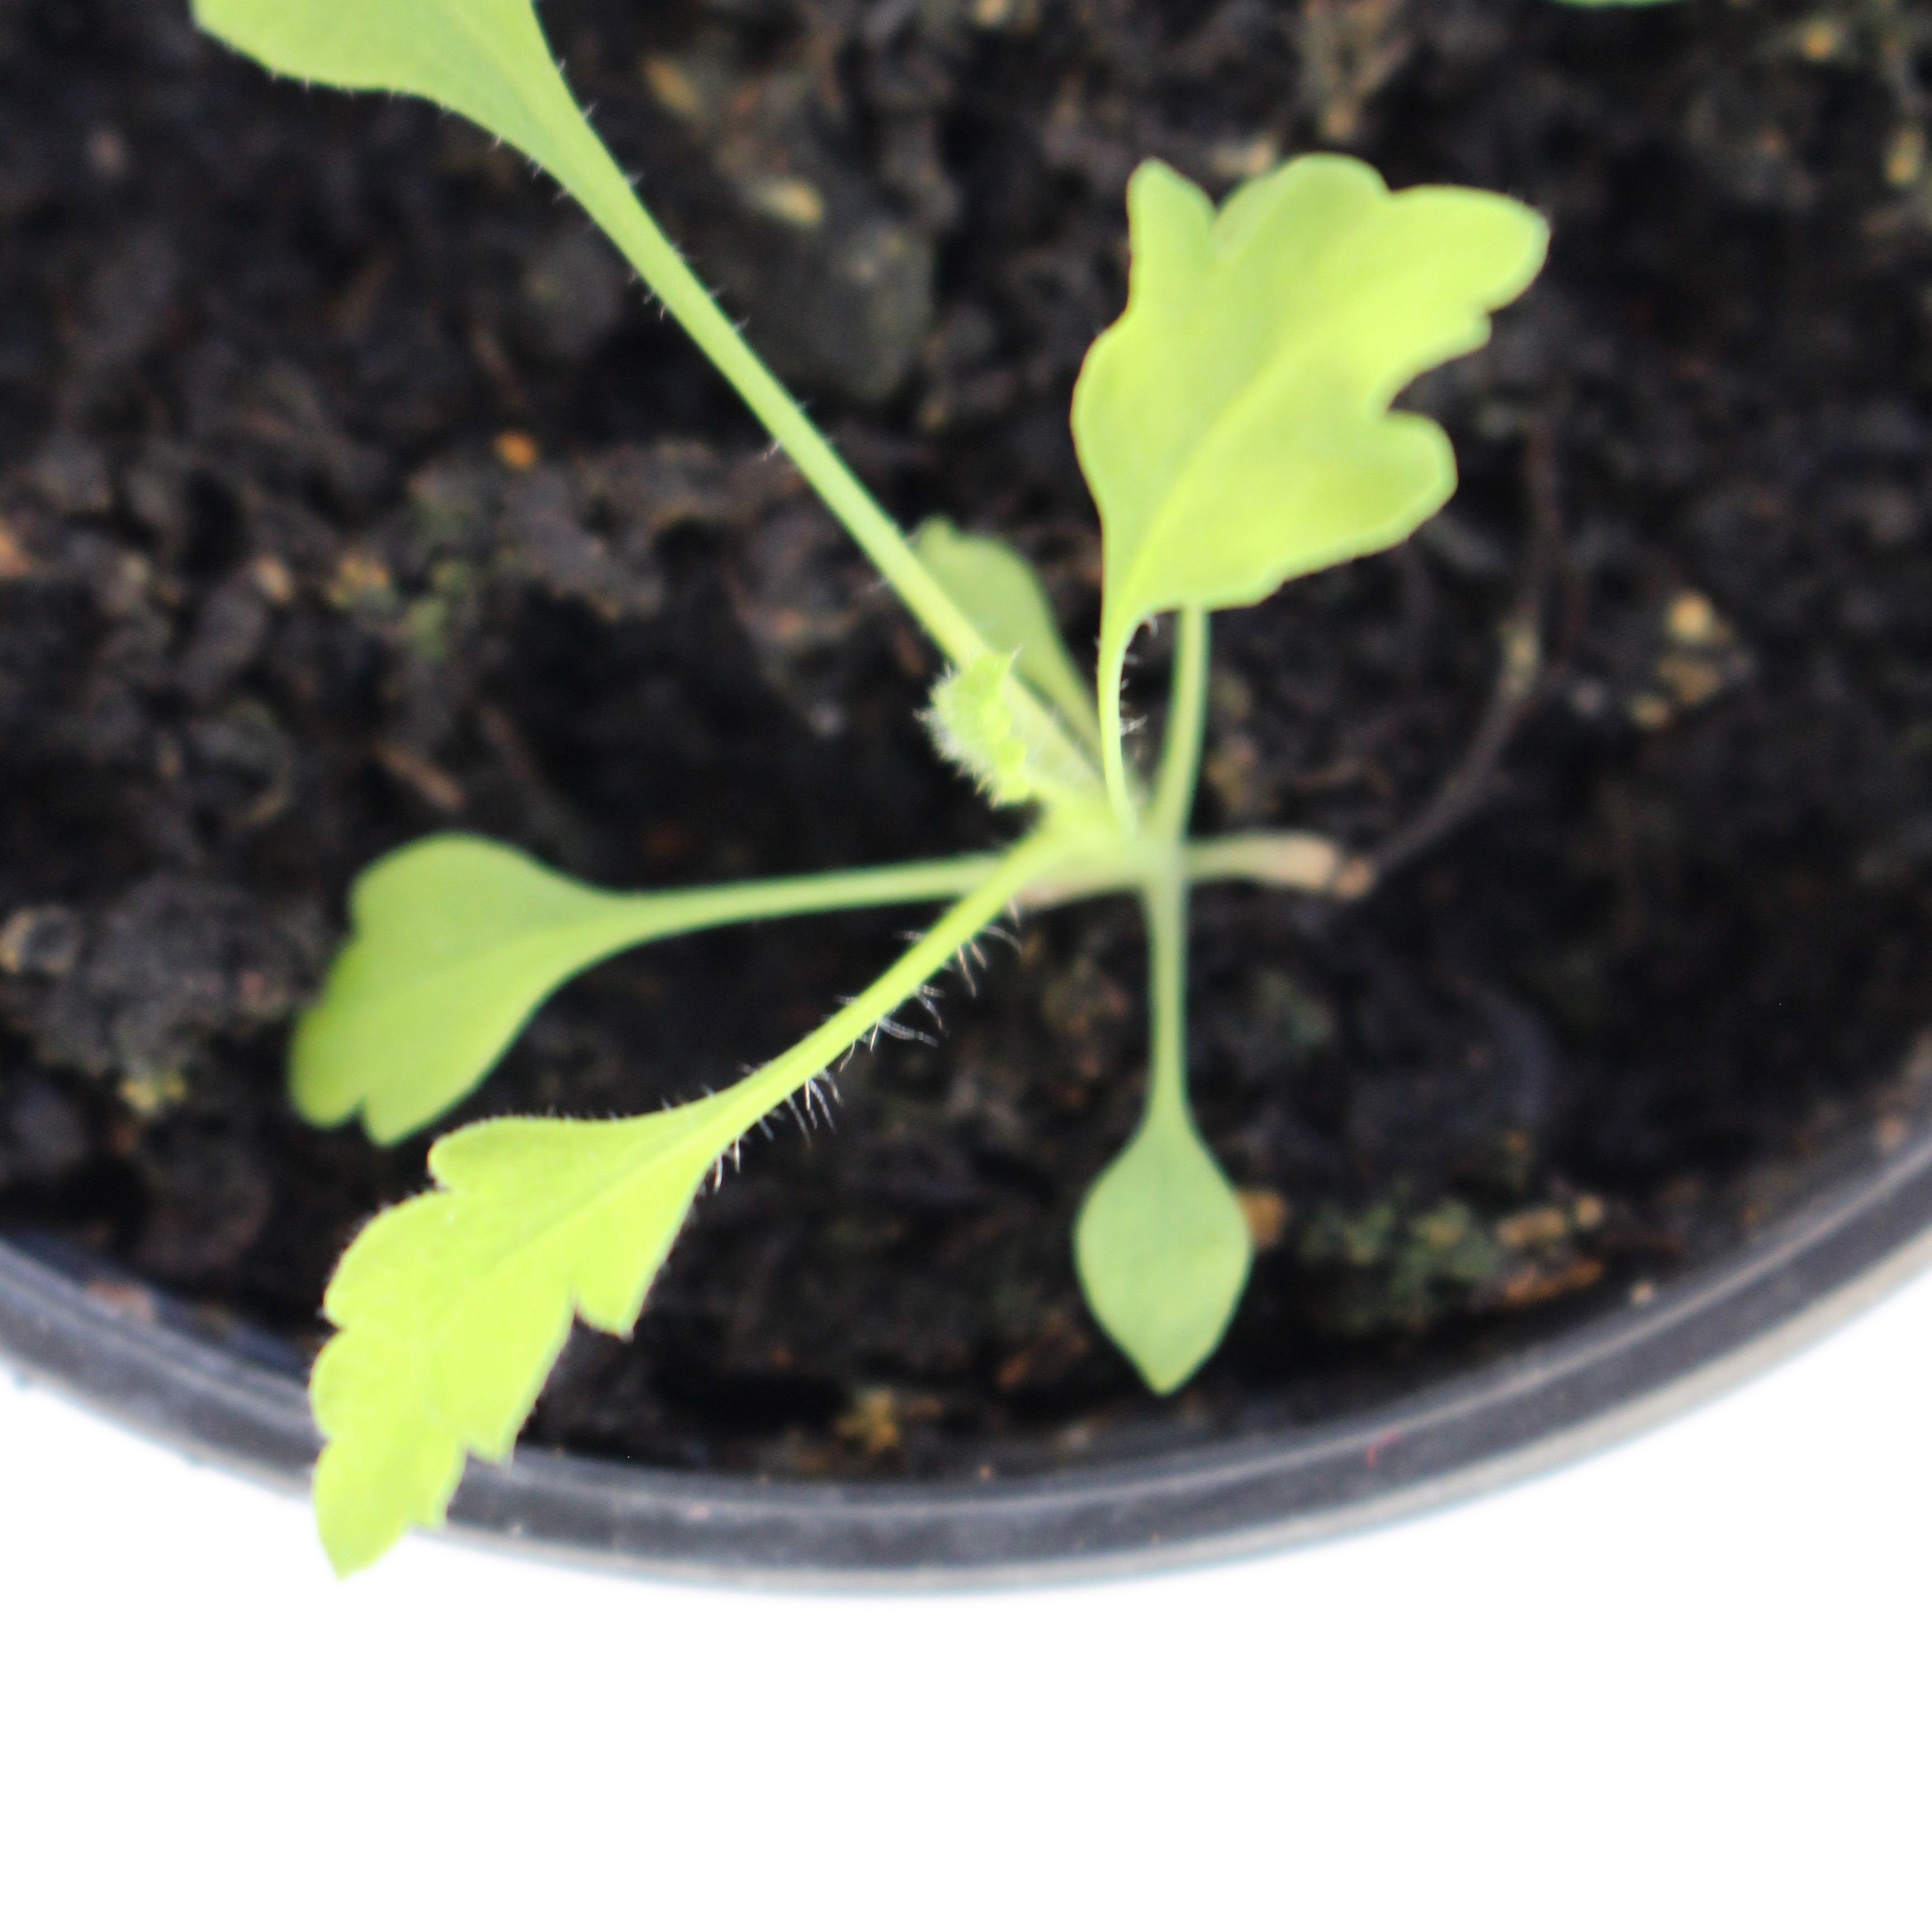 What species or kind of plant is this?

Papaver rhoeas
